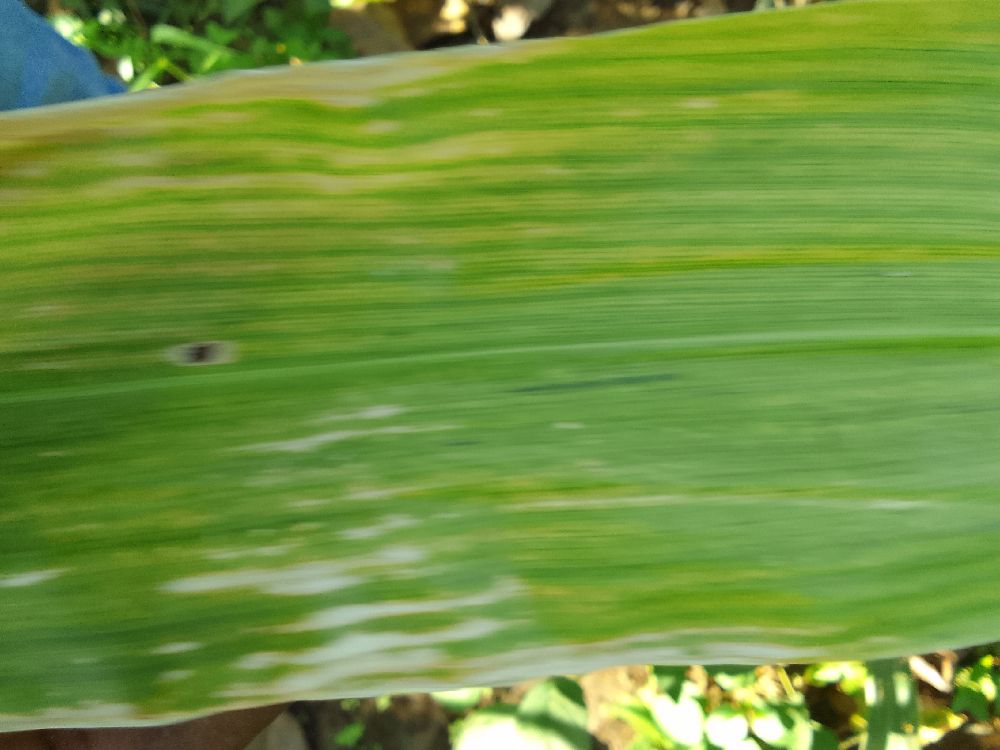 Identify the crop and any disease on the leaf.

maize, maize lethal necrosis
